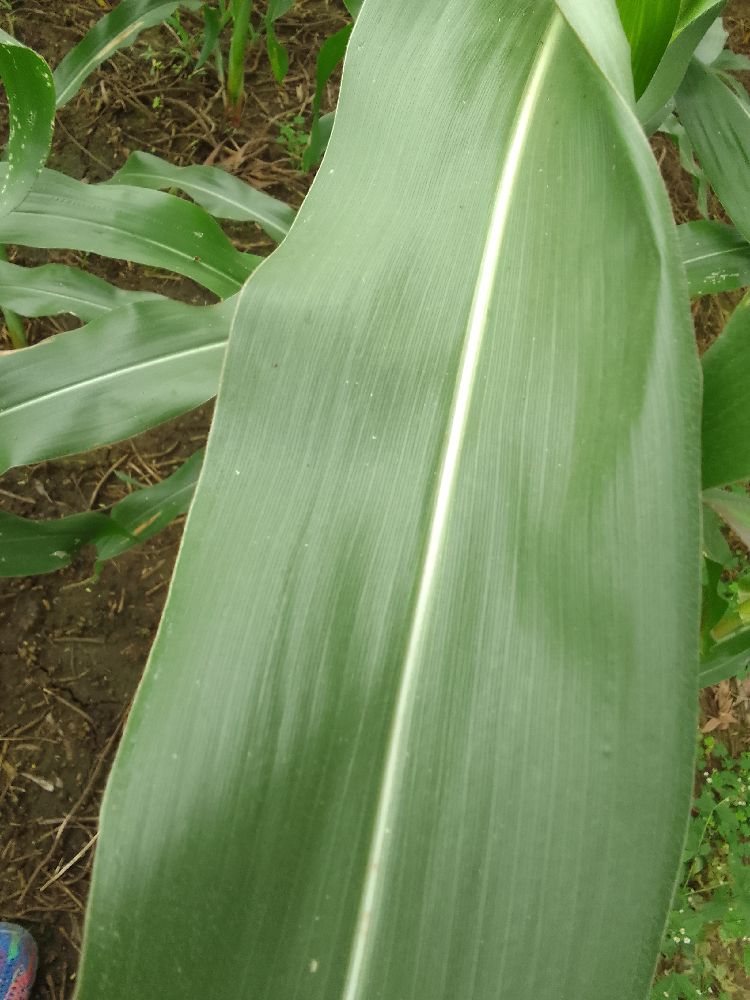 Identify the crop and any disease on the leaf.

common bean, healthy
